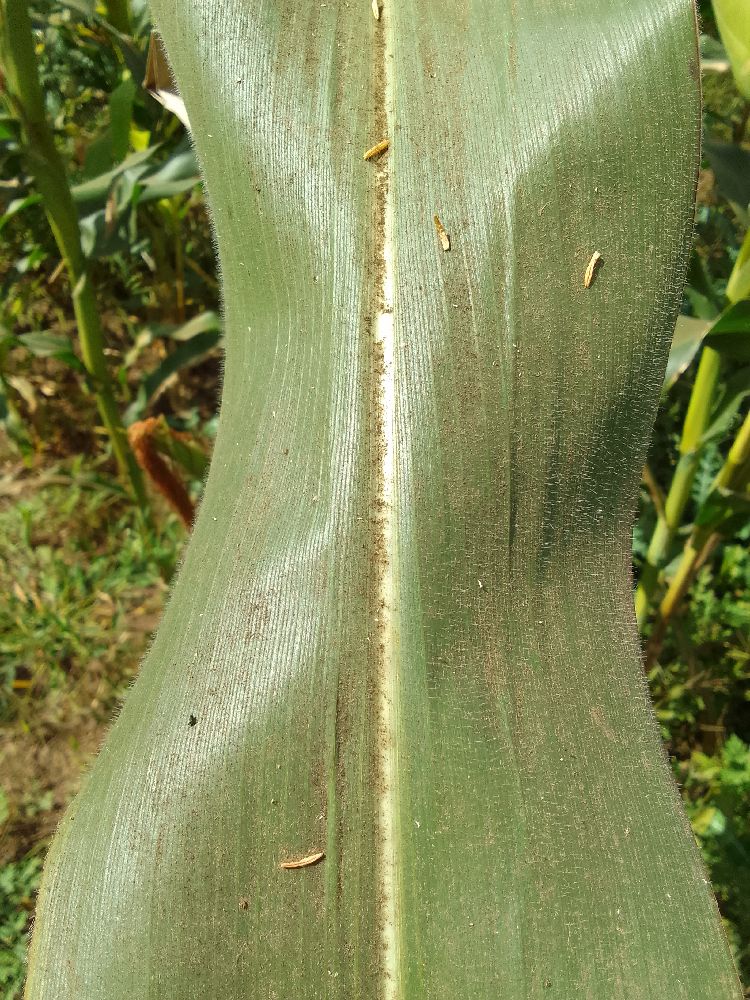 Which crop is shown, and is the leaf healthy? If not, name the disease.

maize, healthy
